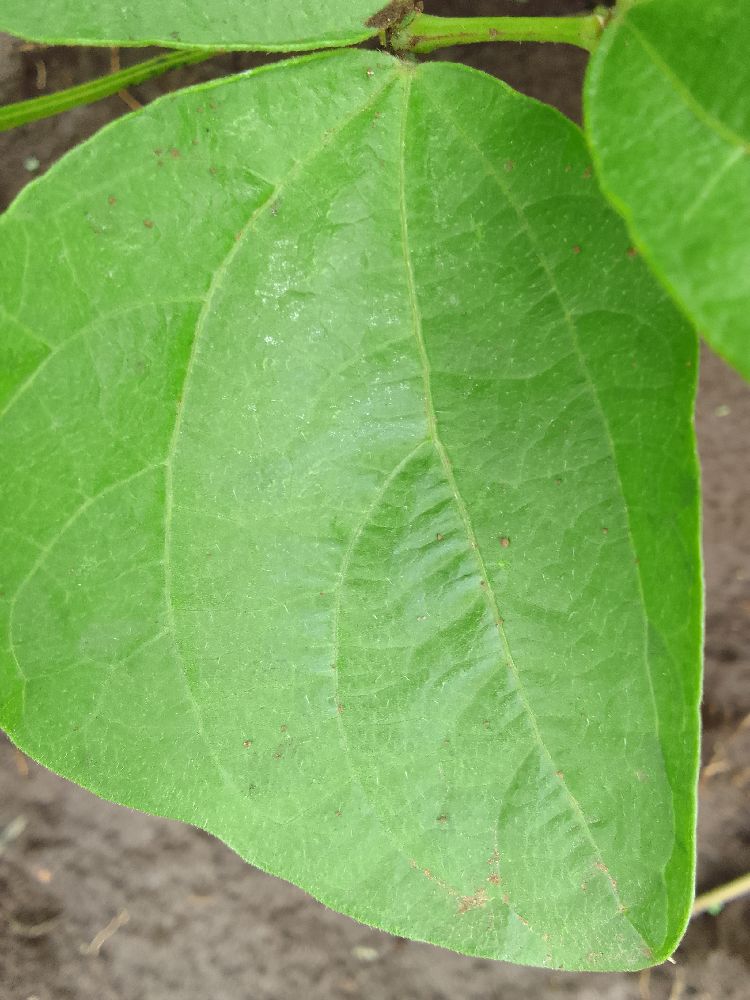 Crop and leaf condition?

common bean, healthy
